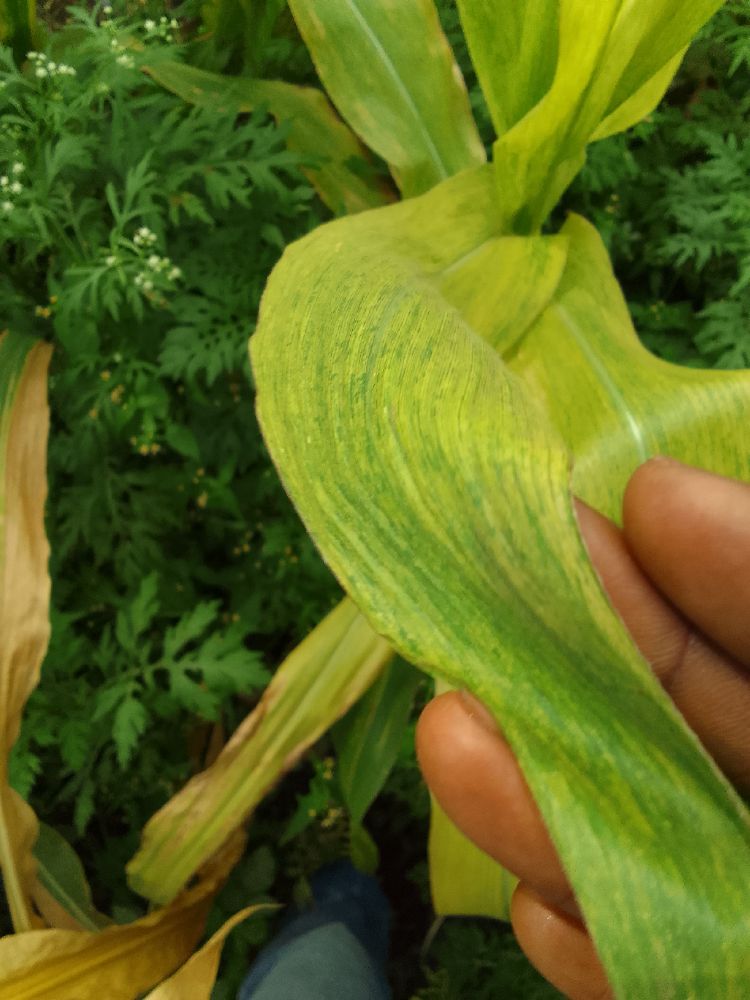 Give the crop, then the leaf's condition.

maize, maize lethal necrosis
